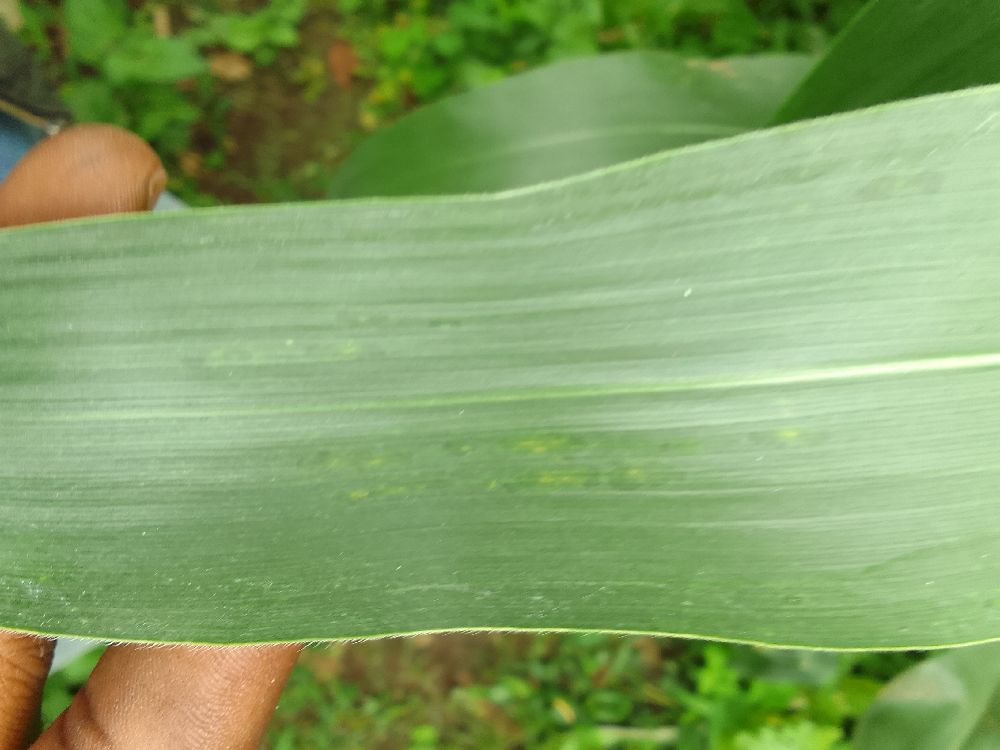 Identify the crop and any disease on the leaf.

maize, healthy
